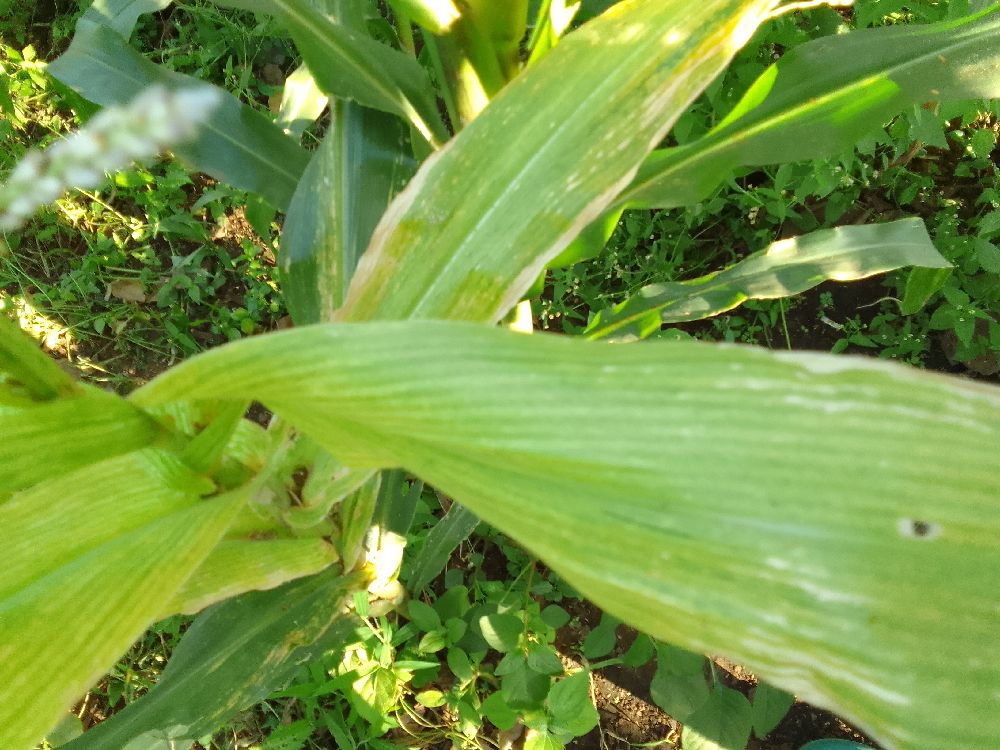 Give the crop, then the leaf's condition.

maize, maize lethal necrosis
